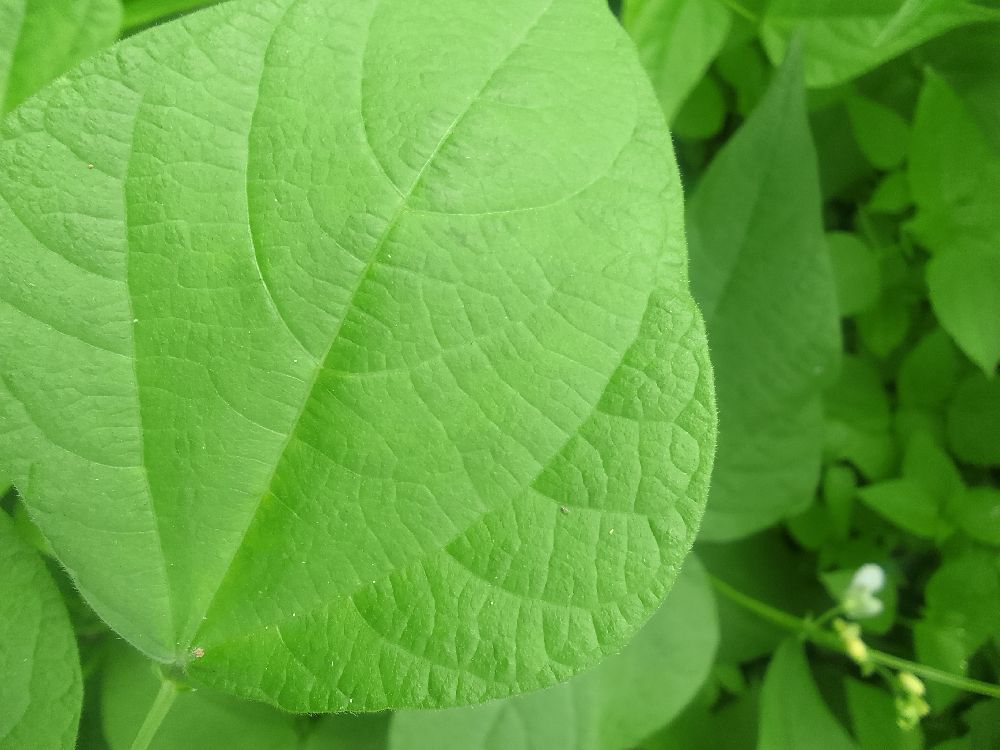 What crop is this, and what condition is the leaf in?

common bean, healthy
